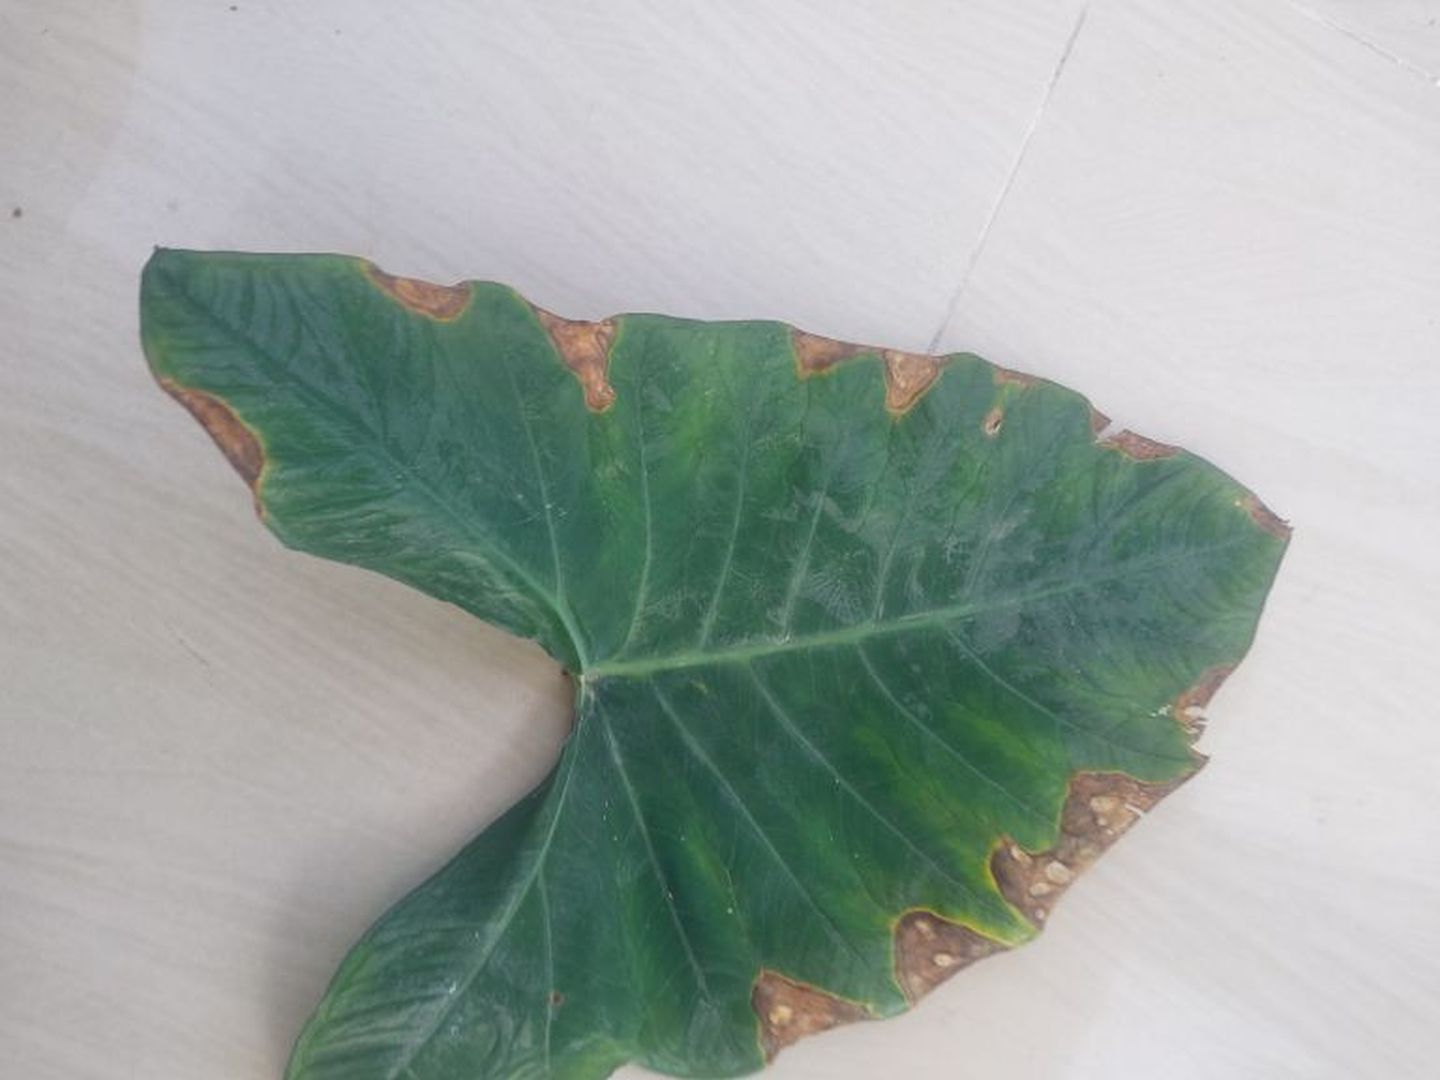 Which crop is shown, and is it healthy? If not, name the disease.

taro, leaf blight
